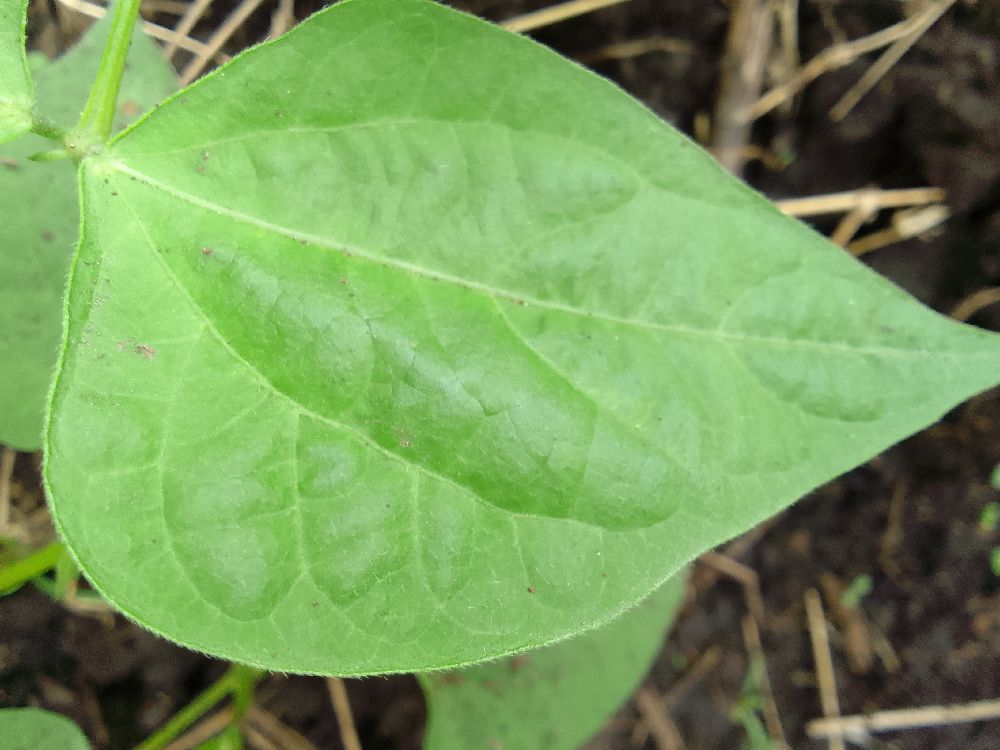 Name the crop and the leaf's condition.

common bean, healthy
